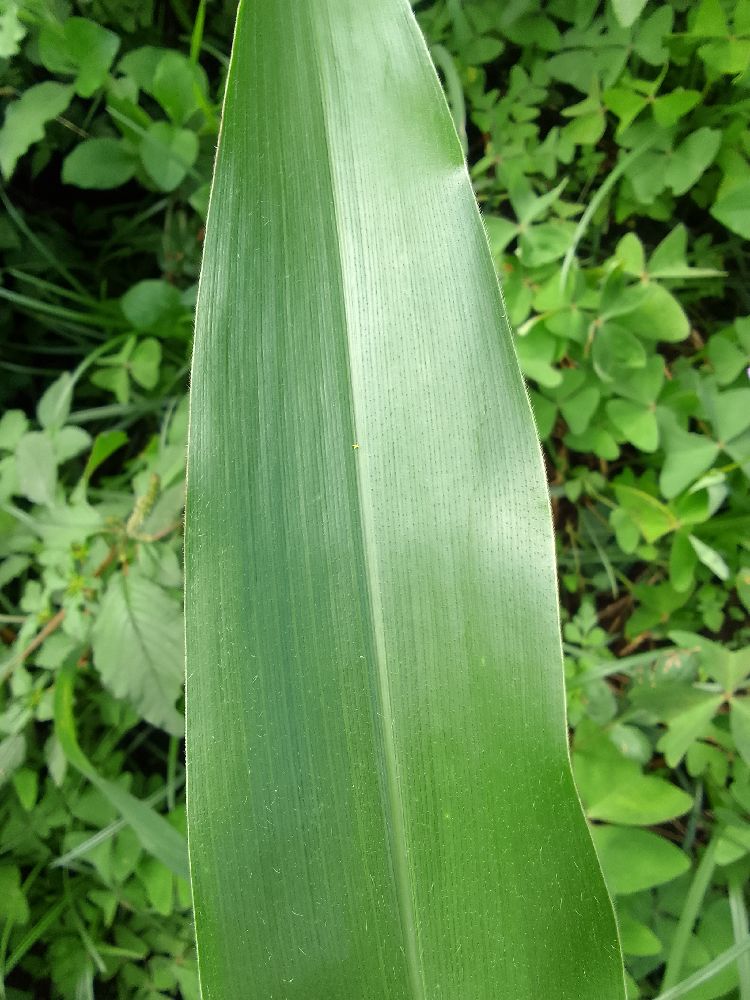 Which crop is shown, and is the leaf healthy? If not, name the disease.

maize, healthy
